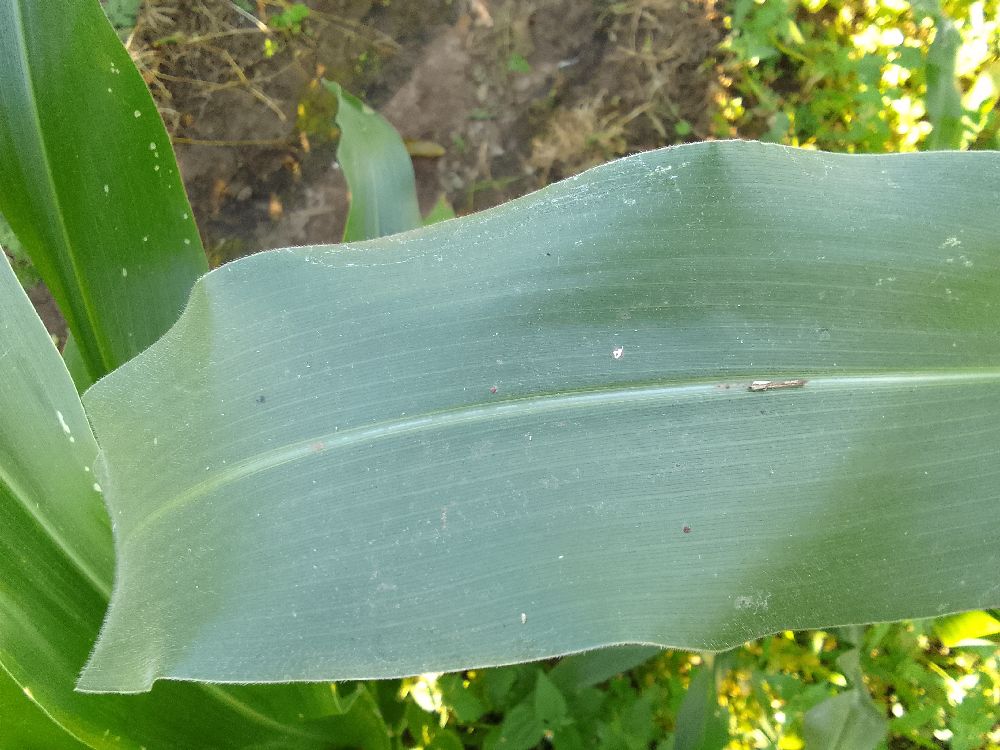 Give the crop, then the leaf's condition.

maize, healthy
